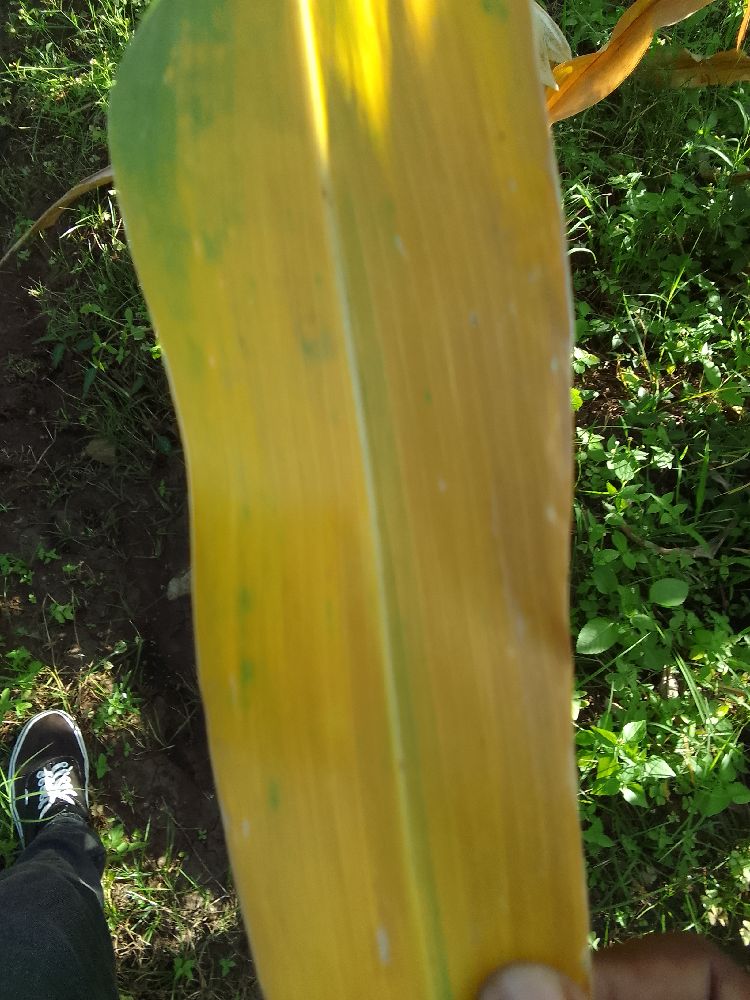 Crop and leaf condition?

maize, maize lethal necrosis
